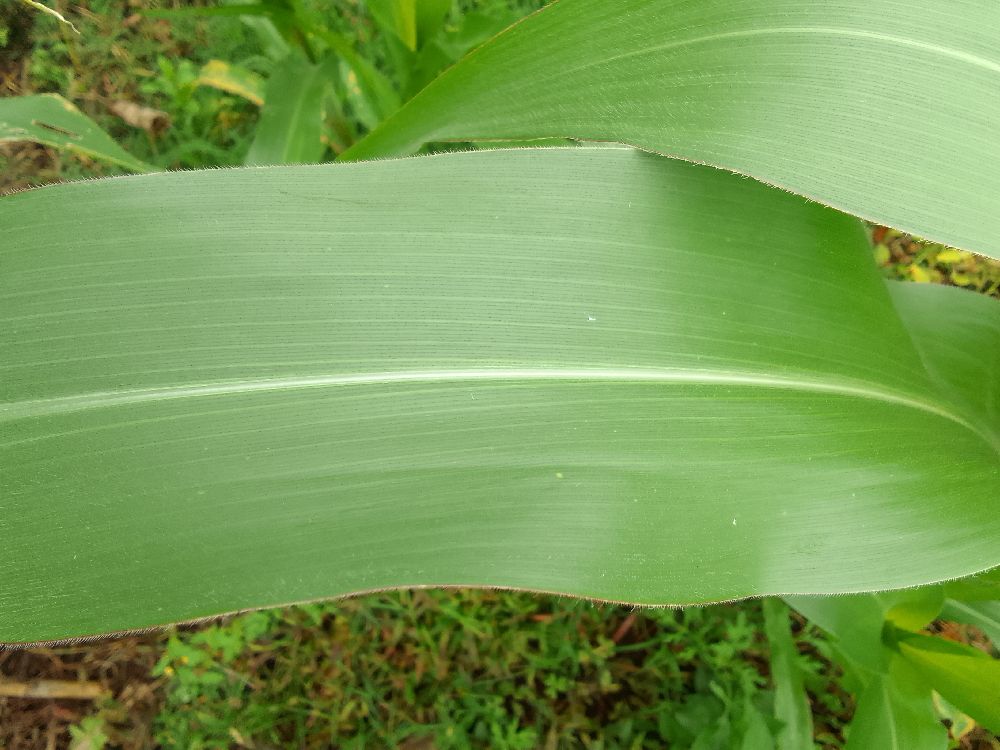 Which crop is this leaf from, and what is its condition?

maize, healthy
